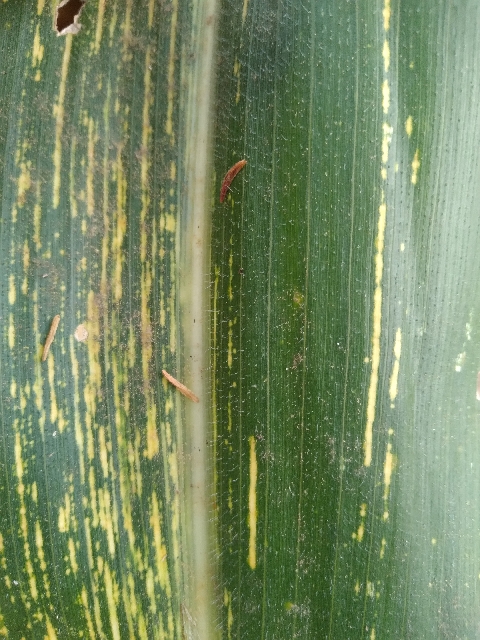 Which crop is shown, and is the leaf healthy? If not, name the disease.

maize, maize streak virus
